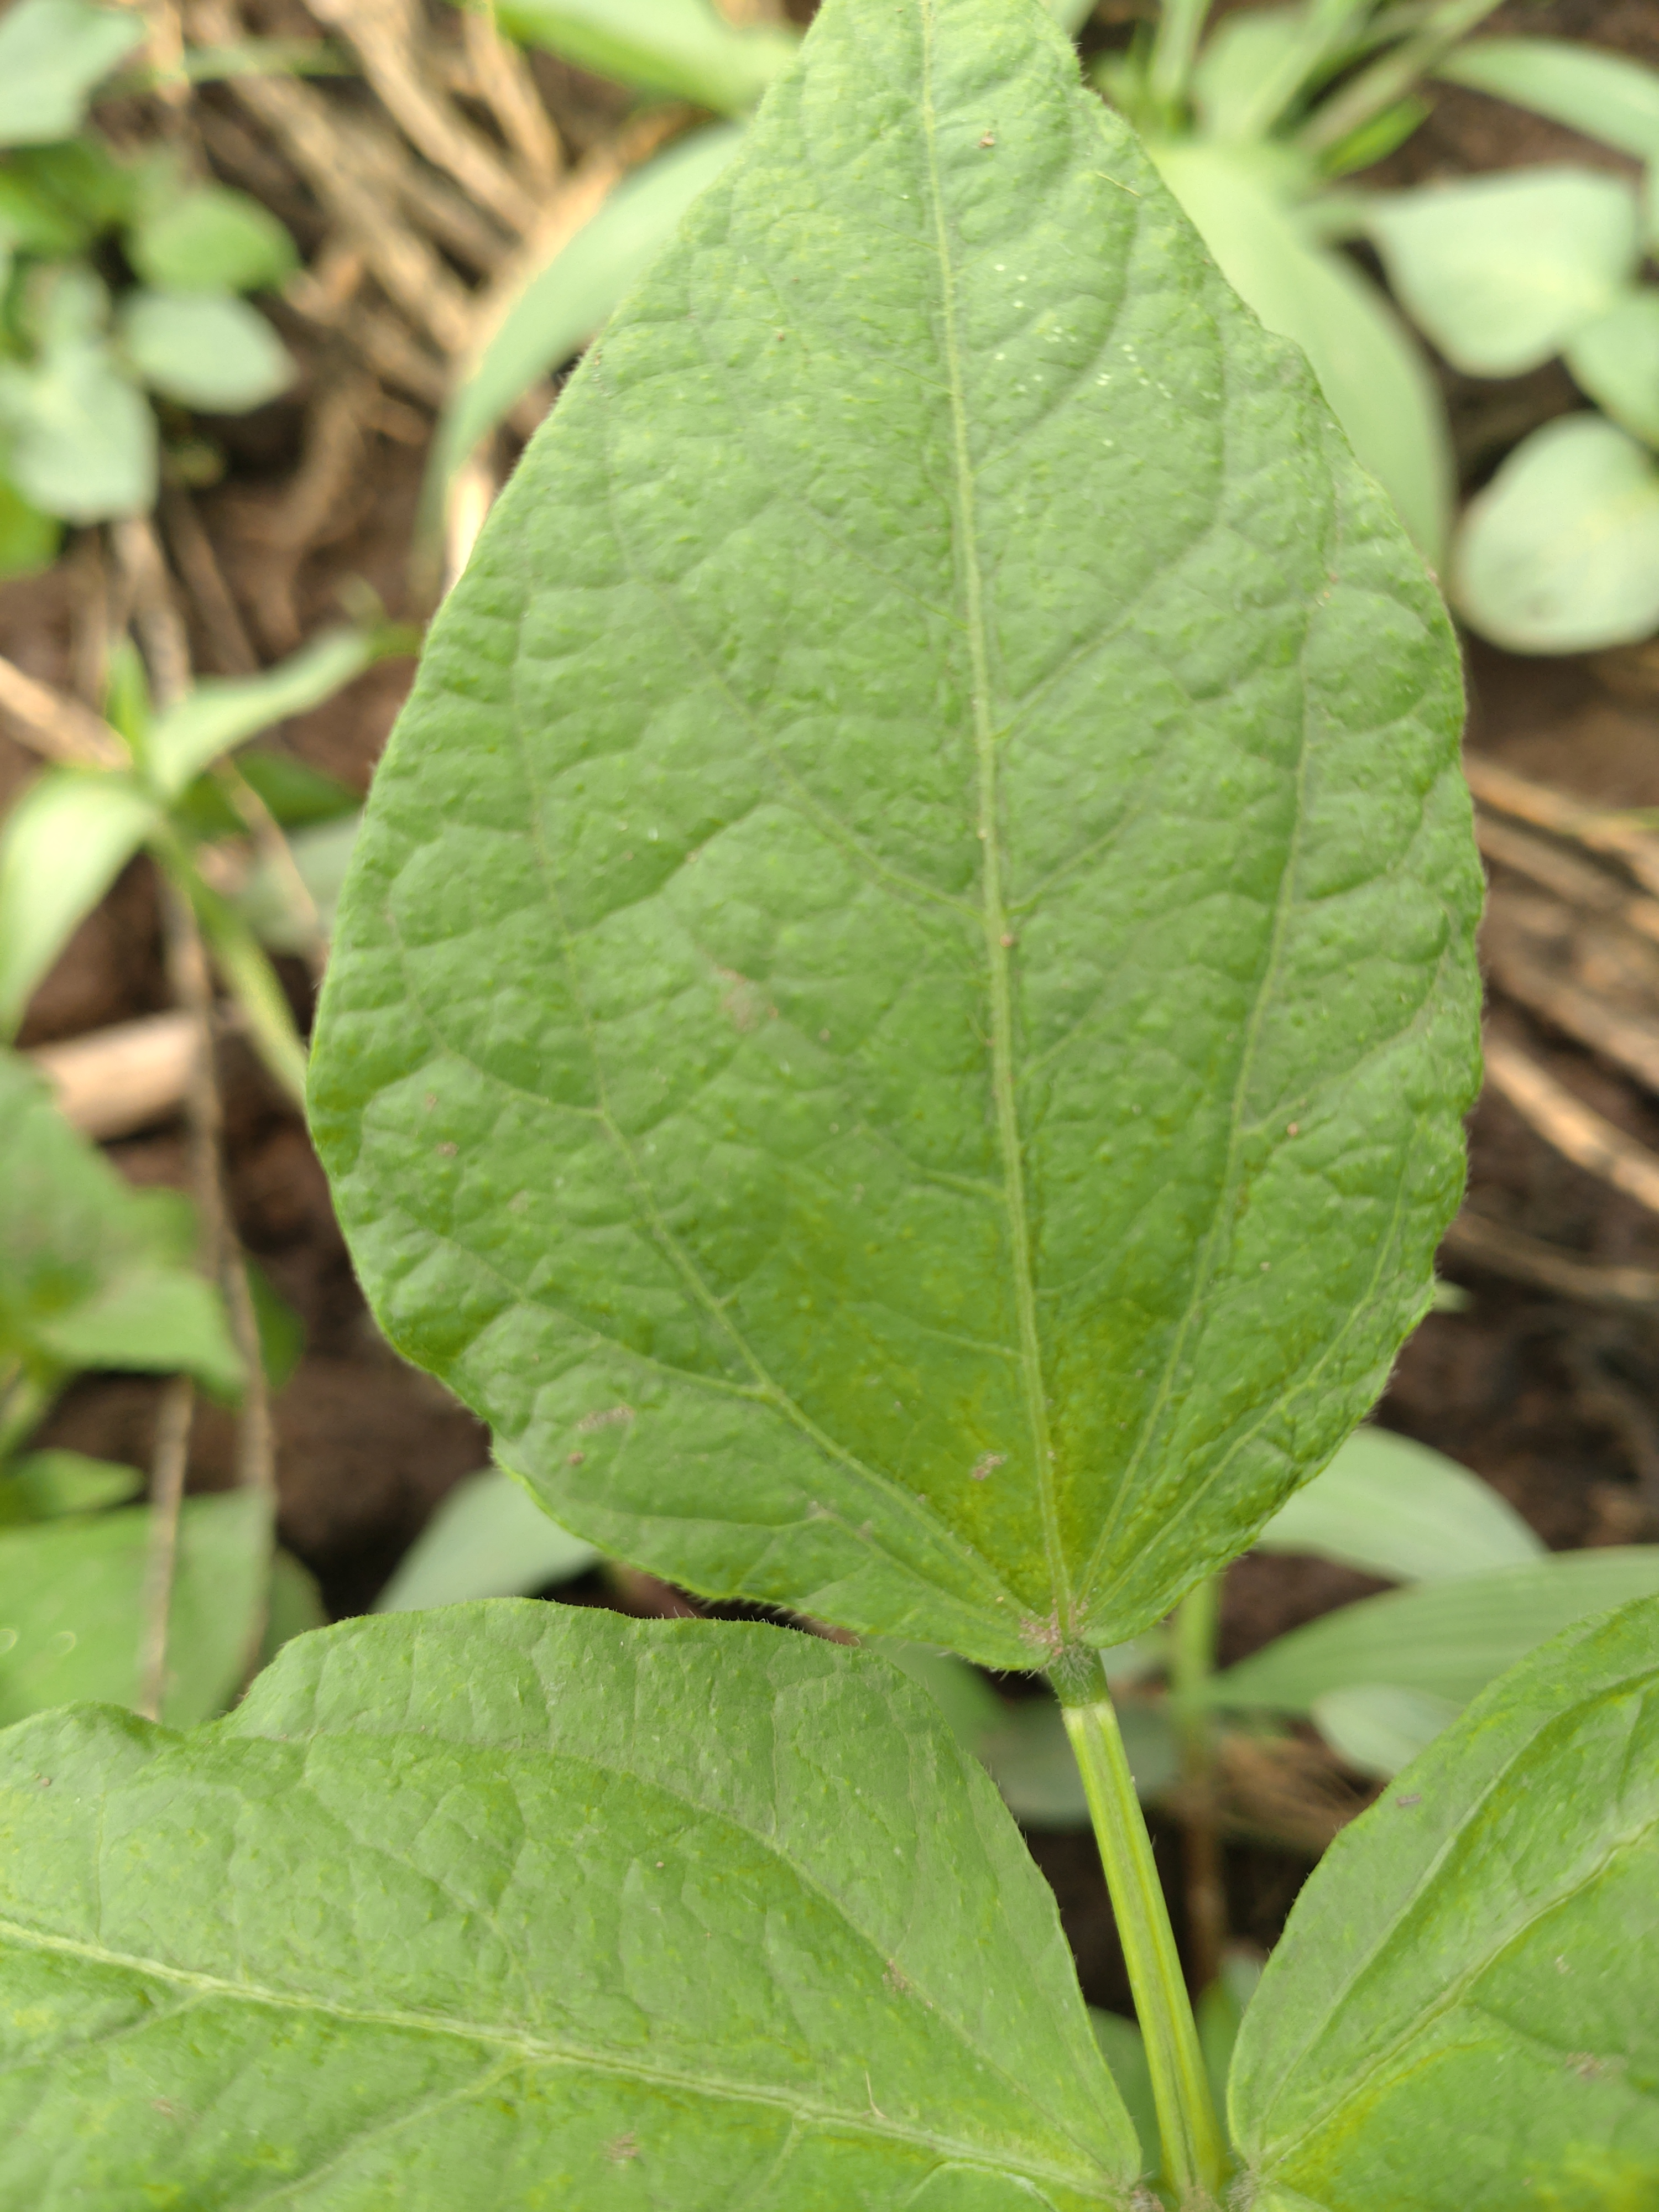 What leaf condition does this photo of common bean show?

healthy
